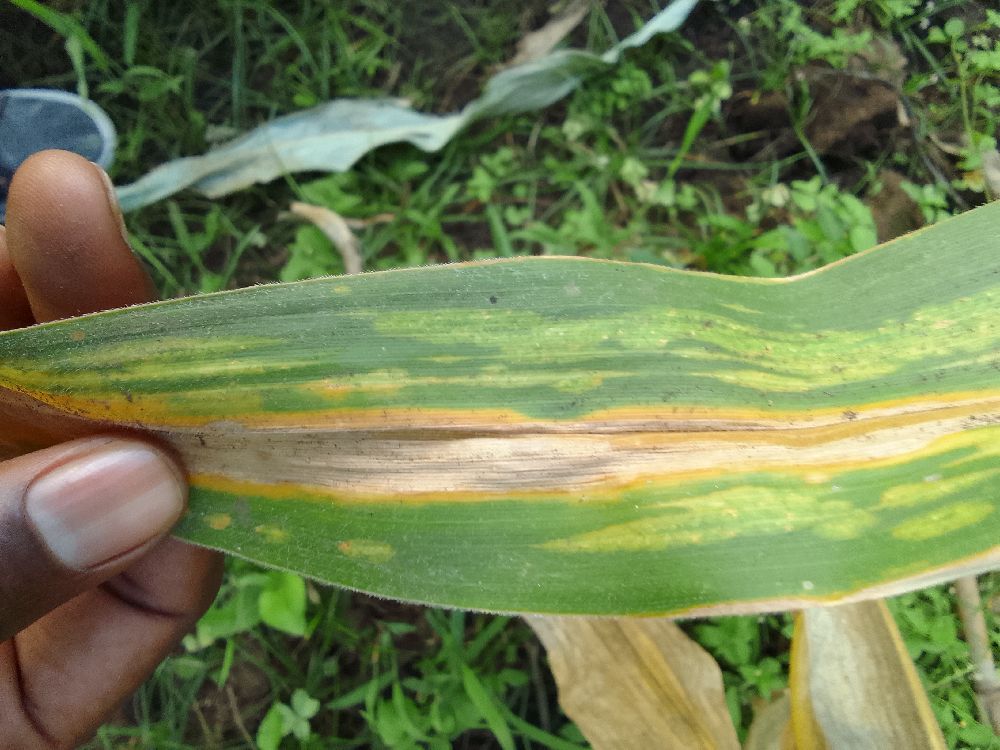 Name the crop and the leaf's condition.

maize, maize lethal necrosis
